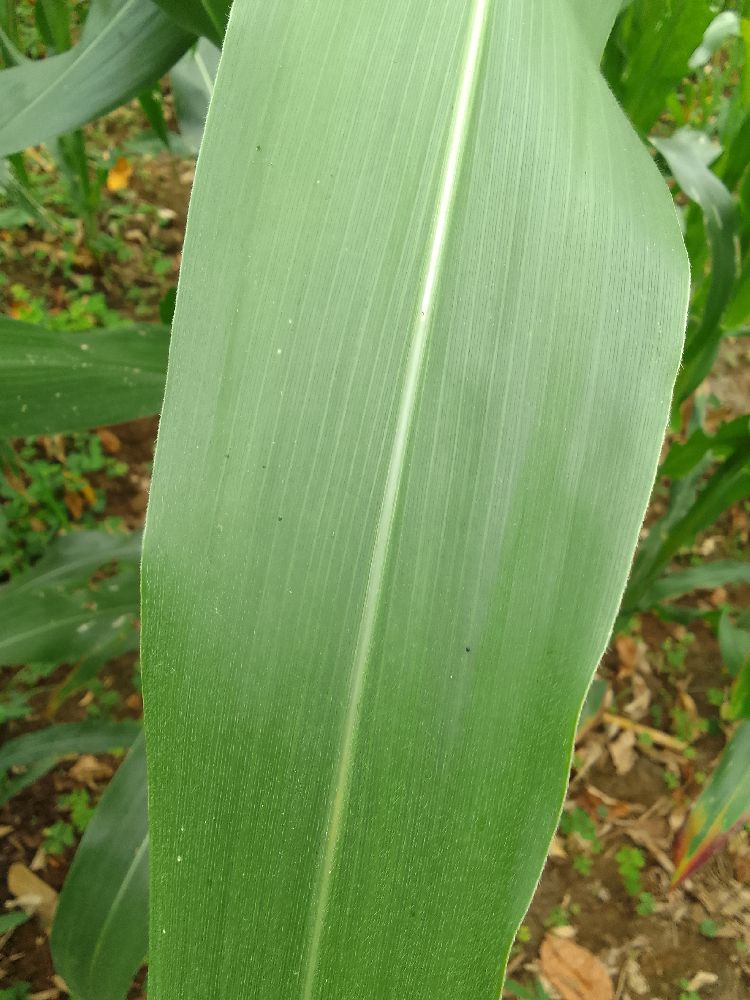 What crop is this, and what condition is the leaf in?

maize, healthy
